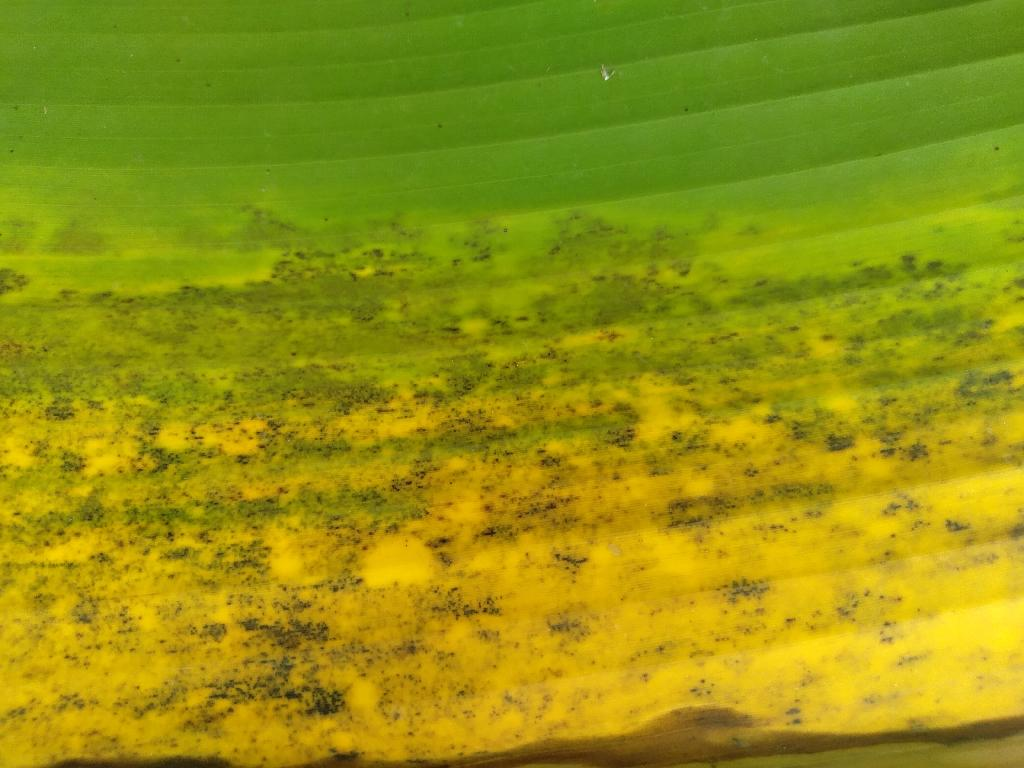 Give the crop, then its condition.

banana, black sigatoka
